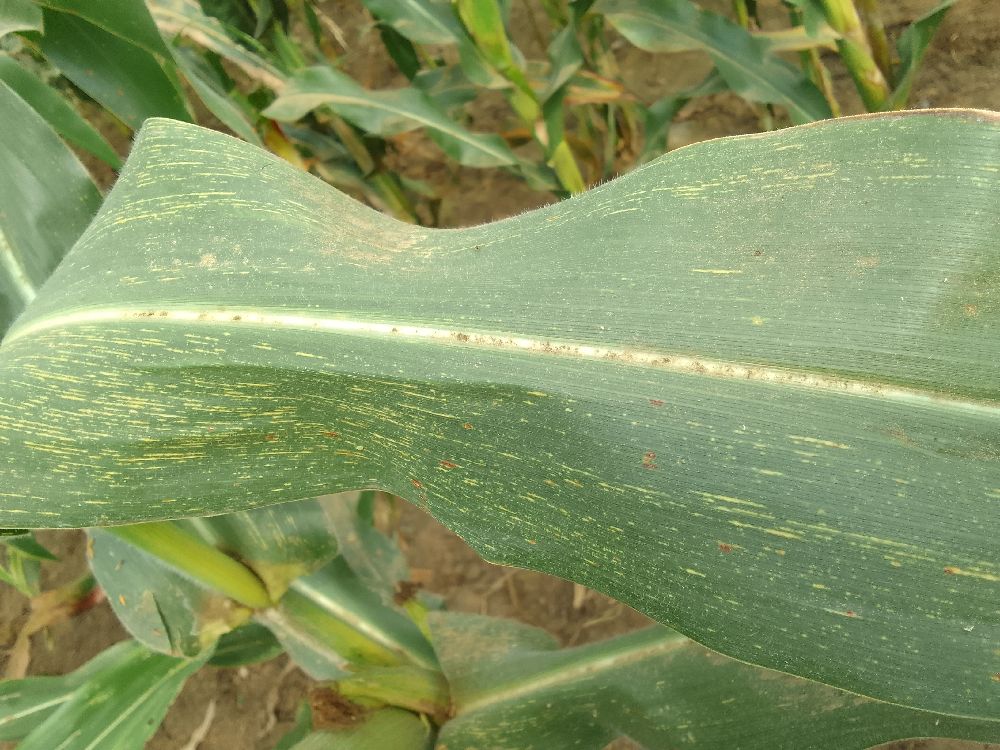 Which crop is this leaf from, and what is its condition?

maize, maize streak virus
